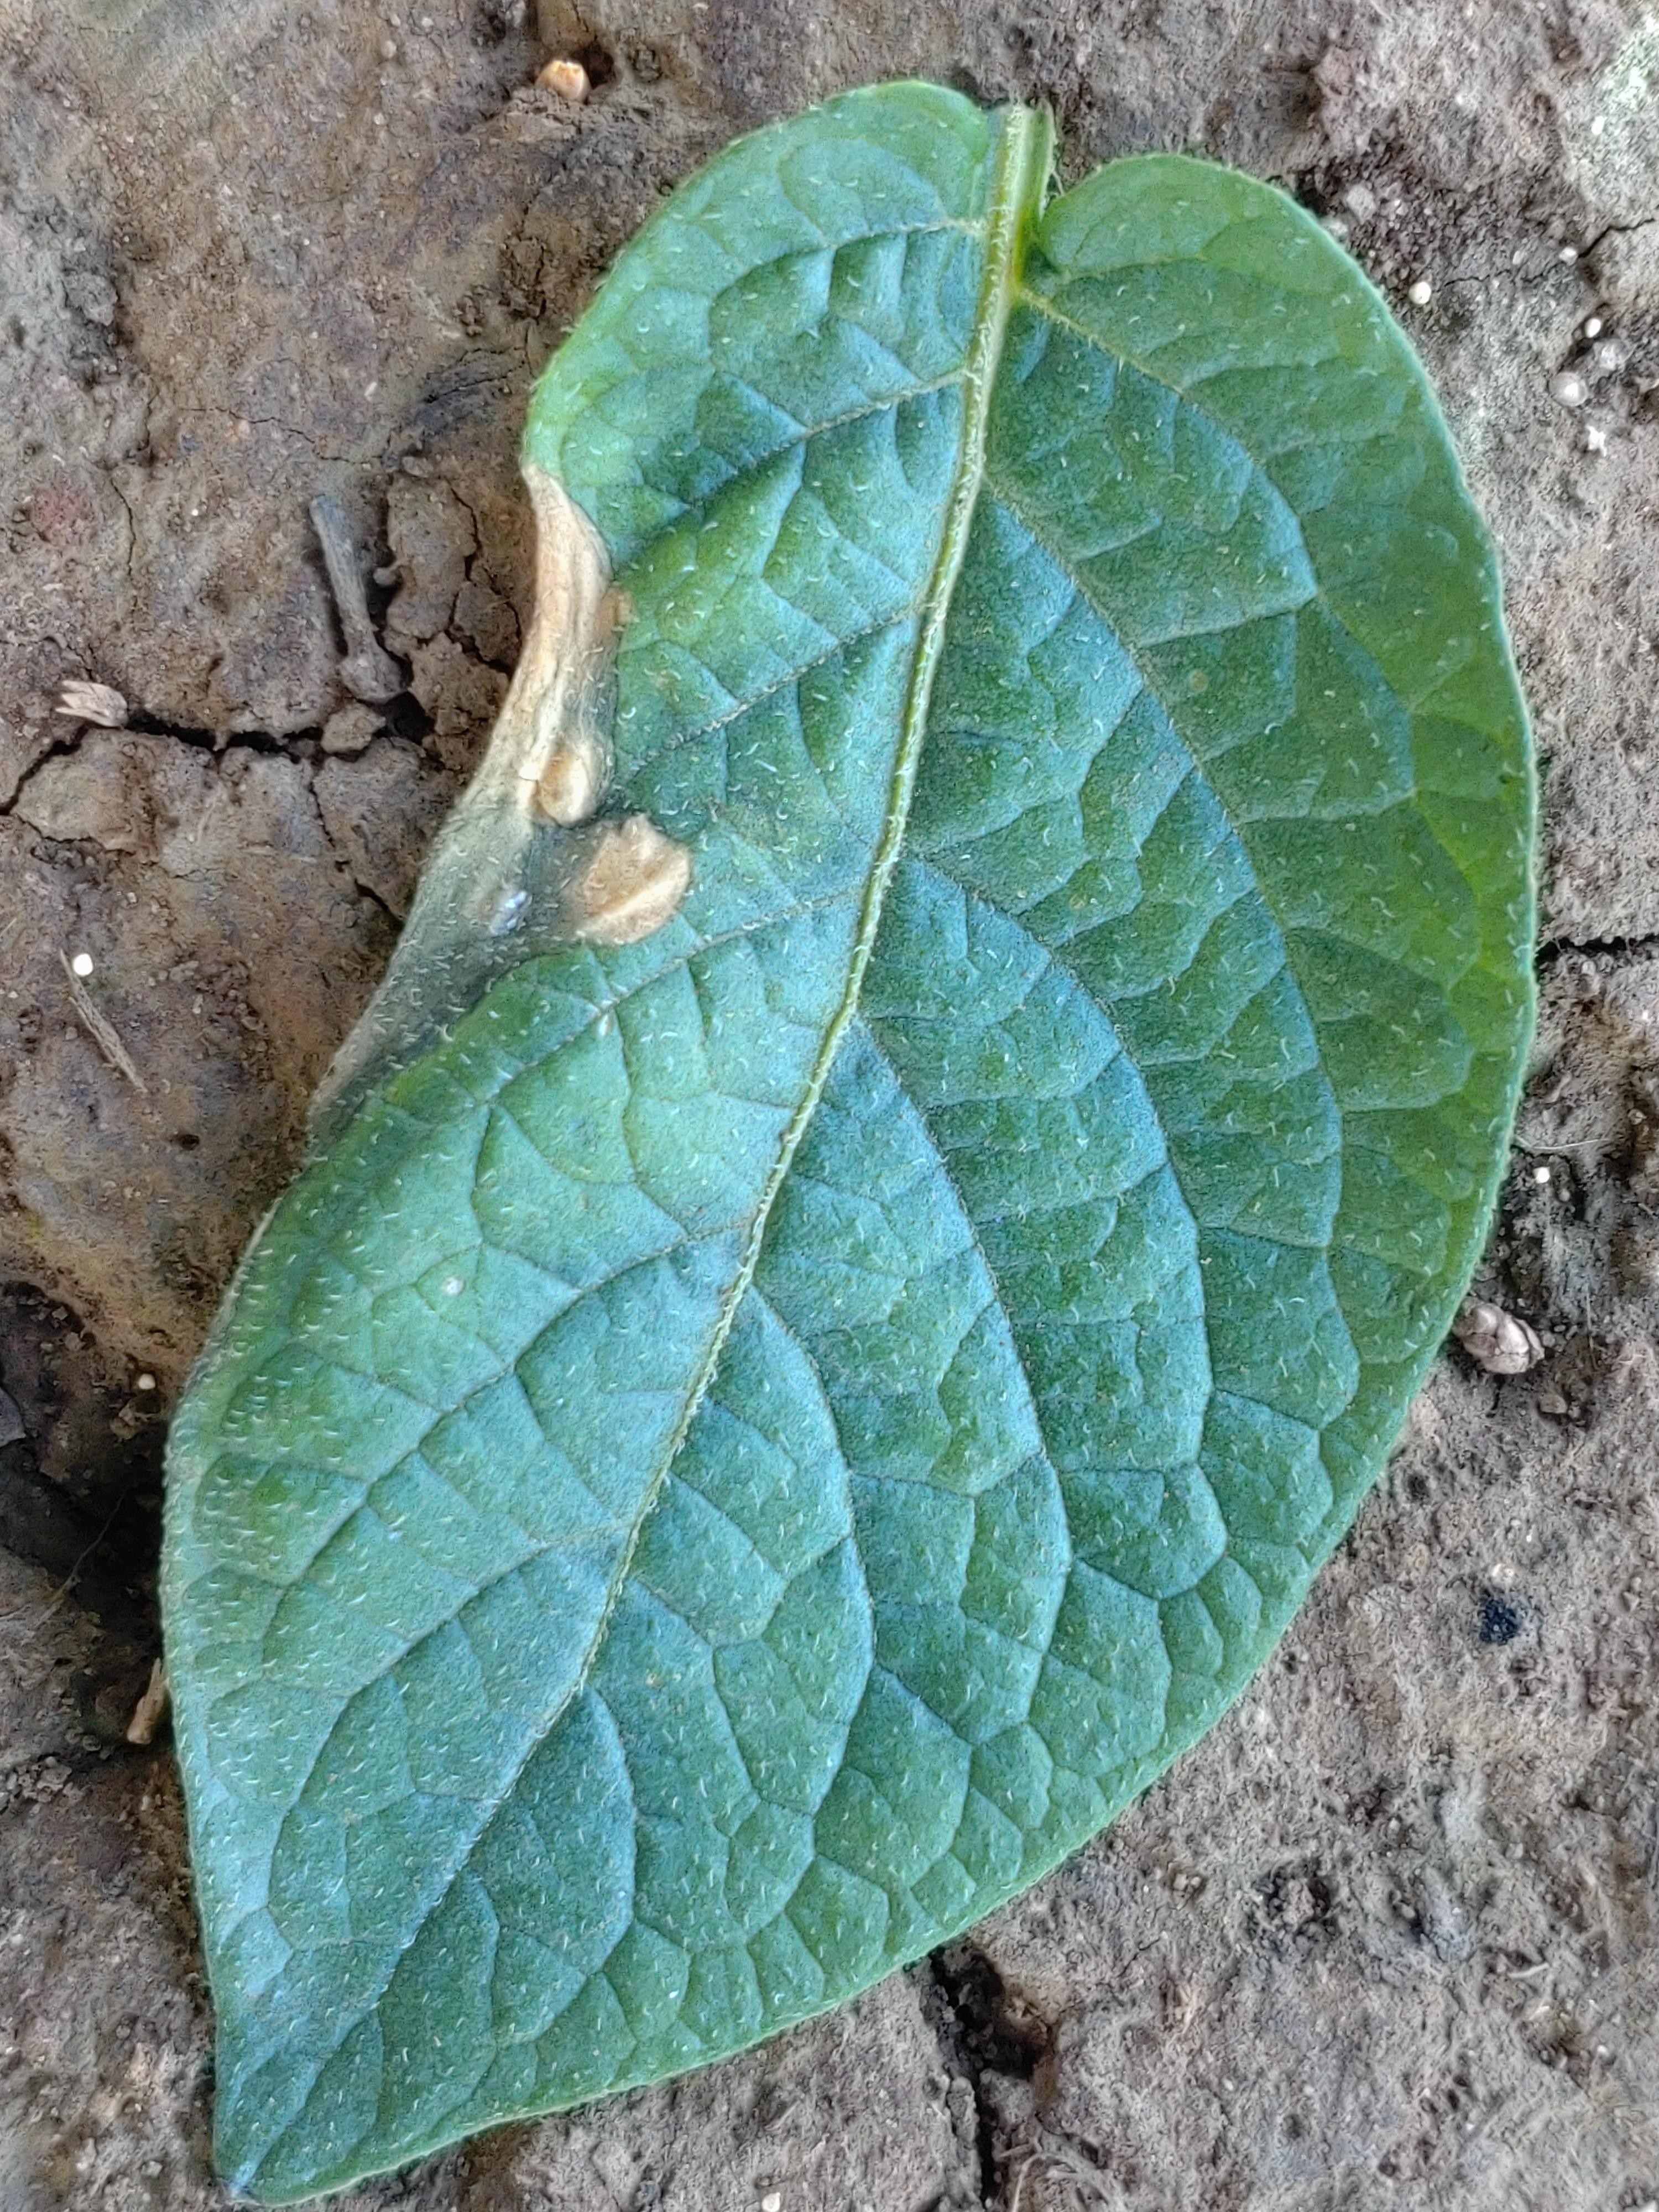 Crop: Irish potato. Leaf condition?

early blight
